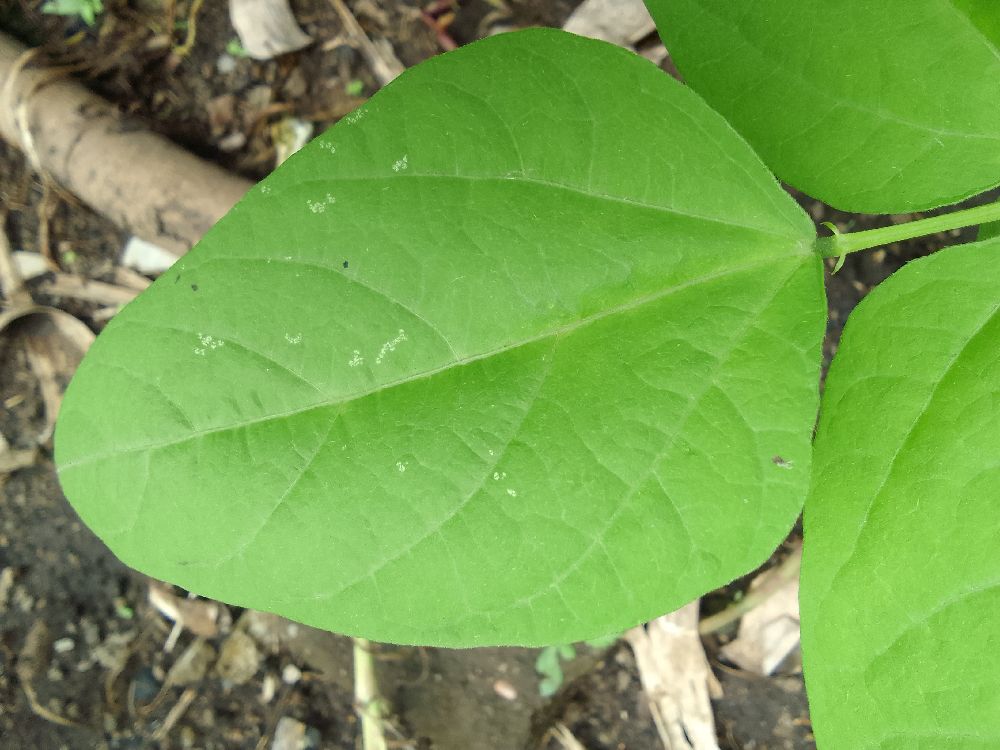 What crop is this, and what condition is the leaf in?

common bean, healthy
